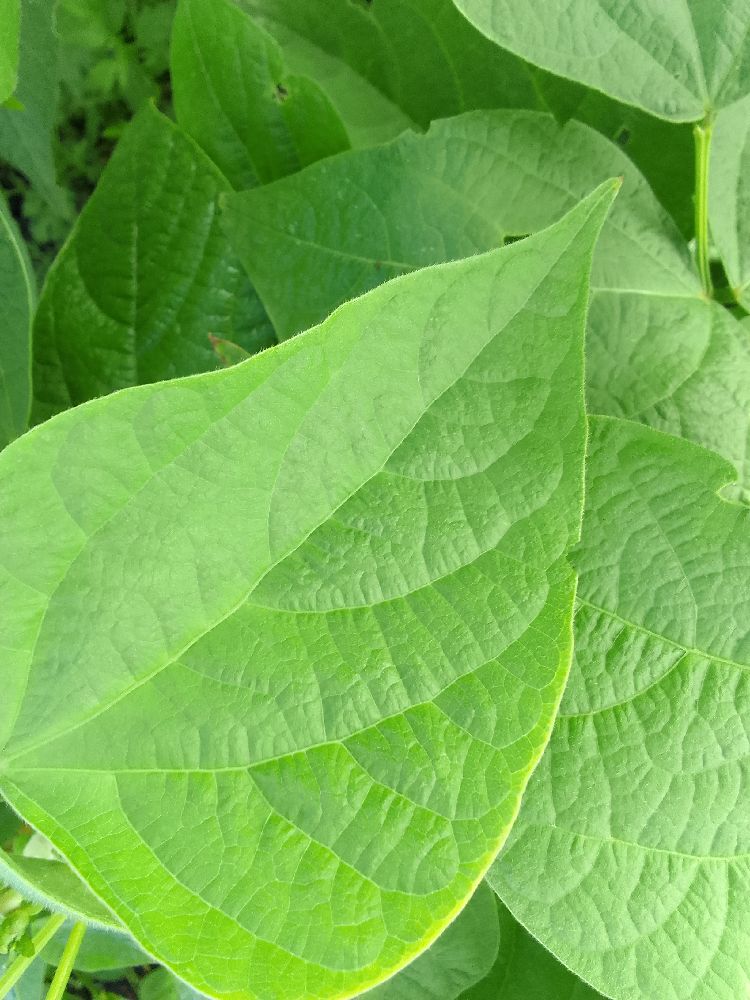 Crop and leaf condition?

common bean, healthy
